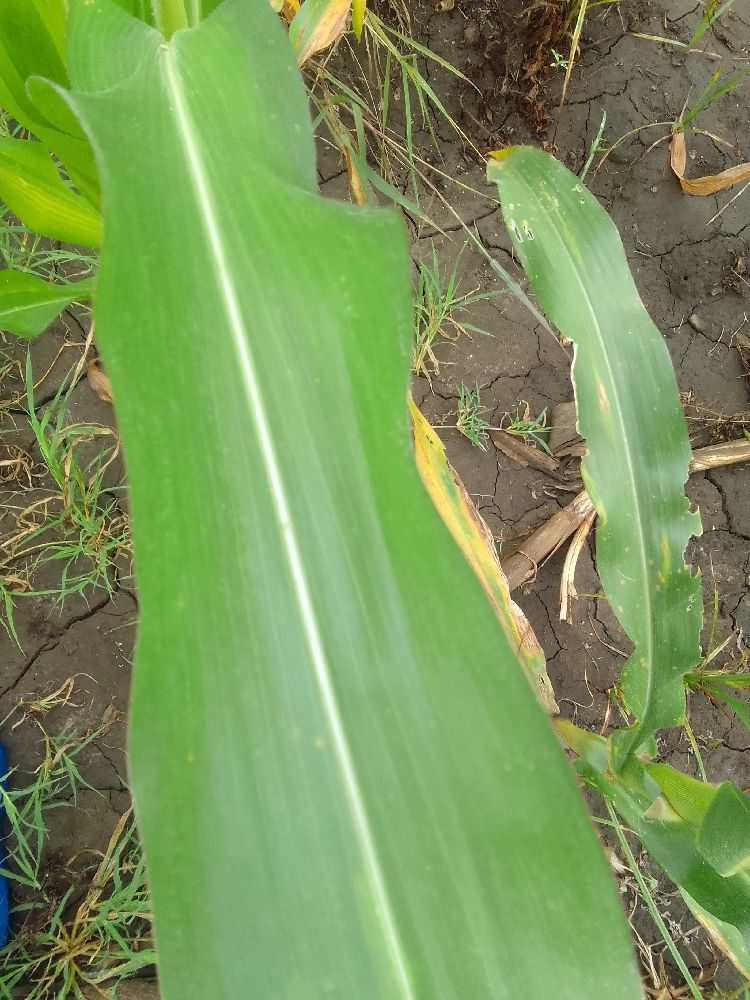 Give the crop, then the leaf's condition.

maize, healthy
